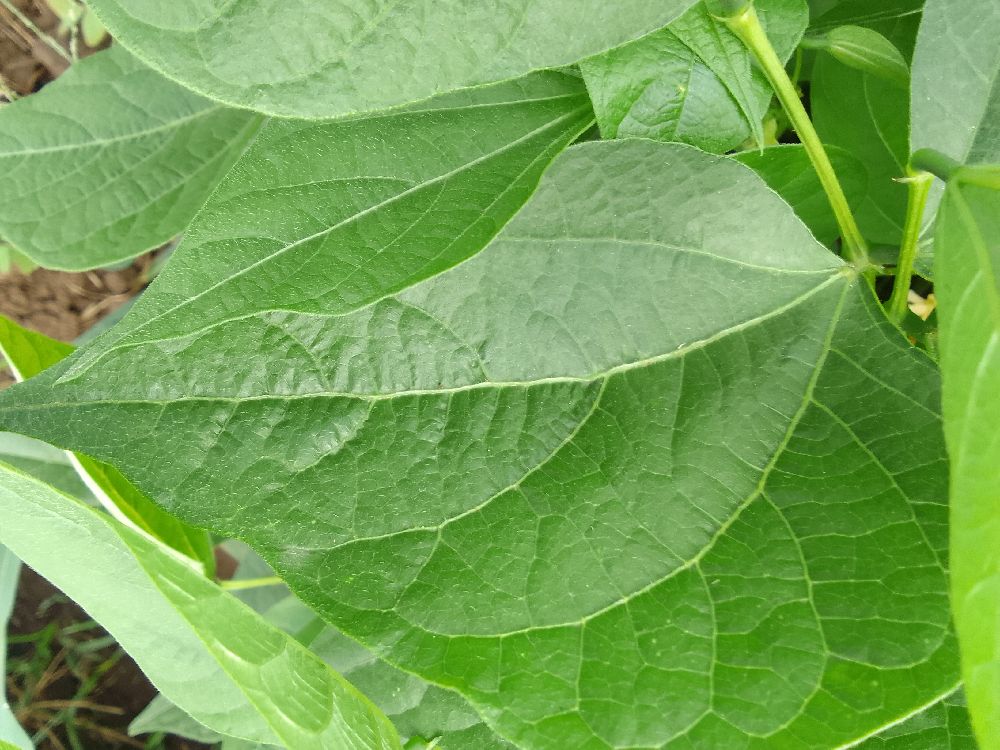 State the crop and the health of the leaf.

common bean, healthy
